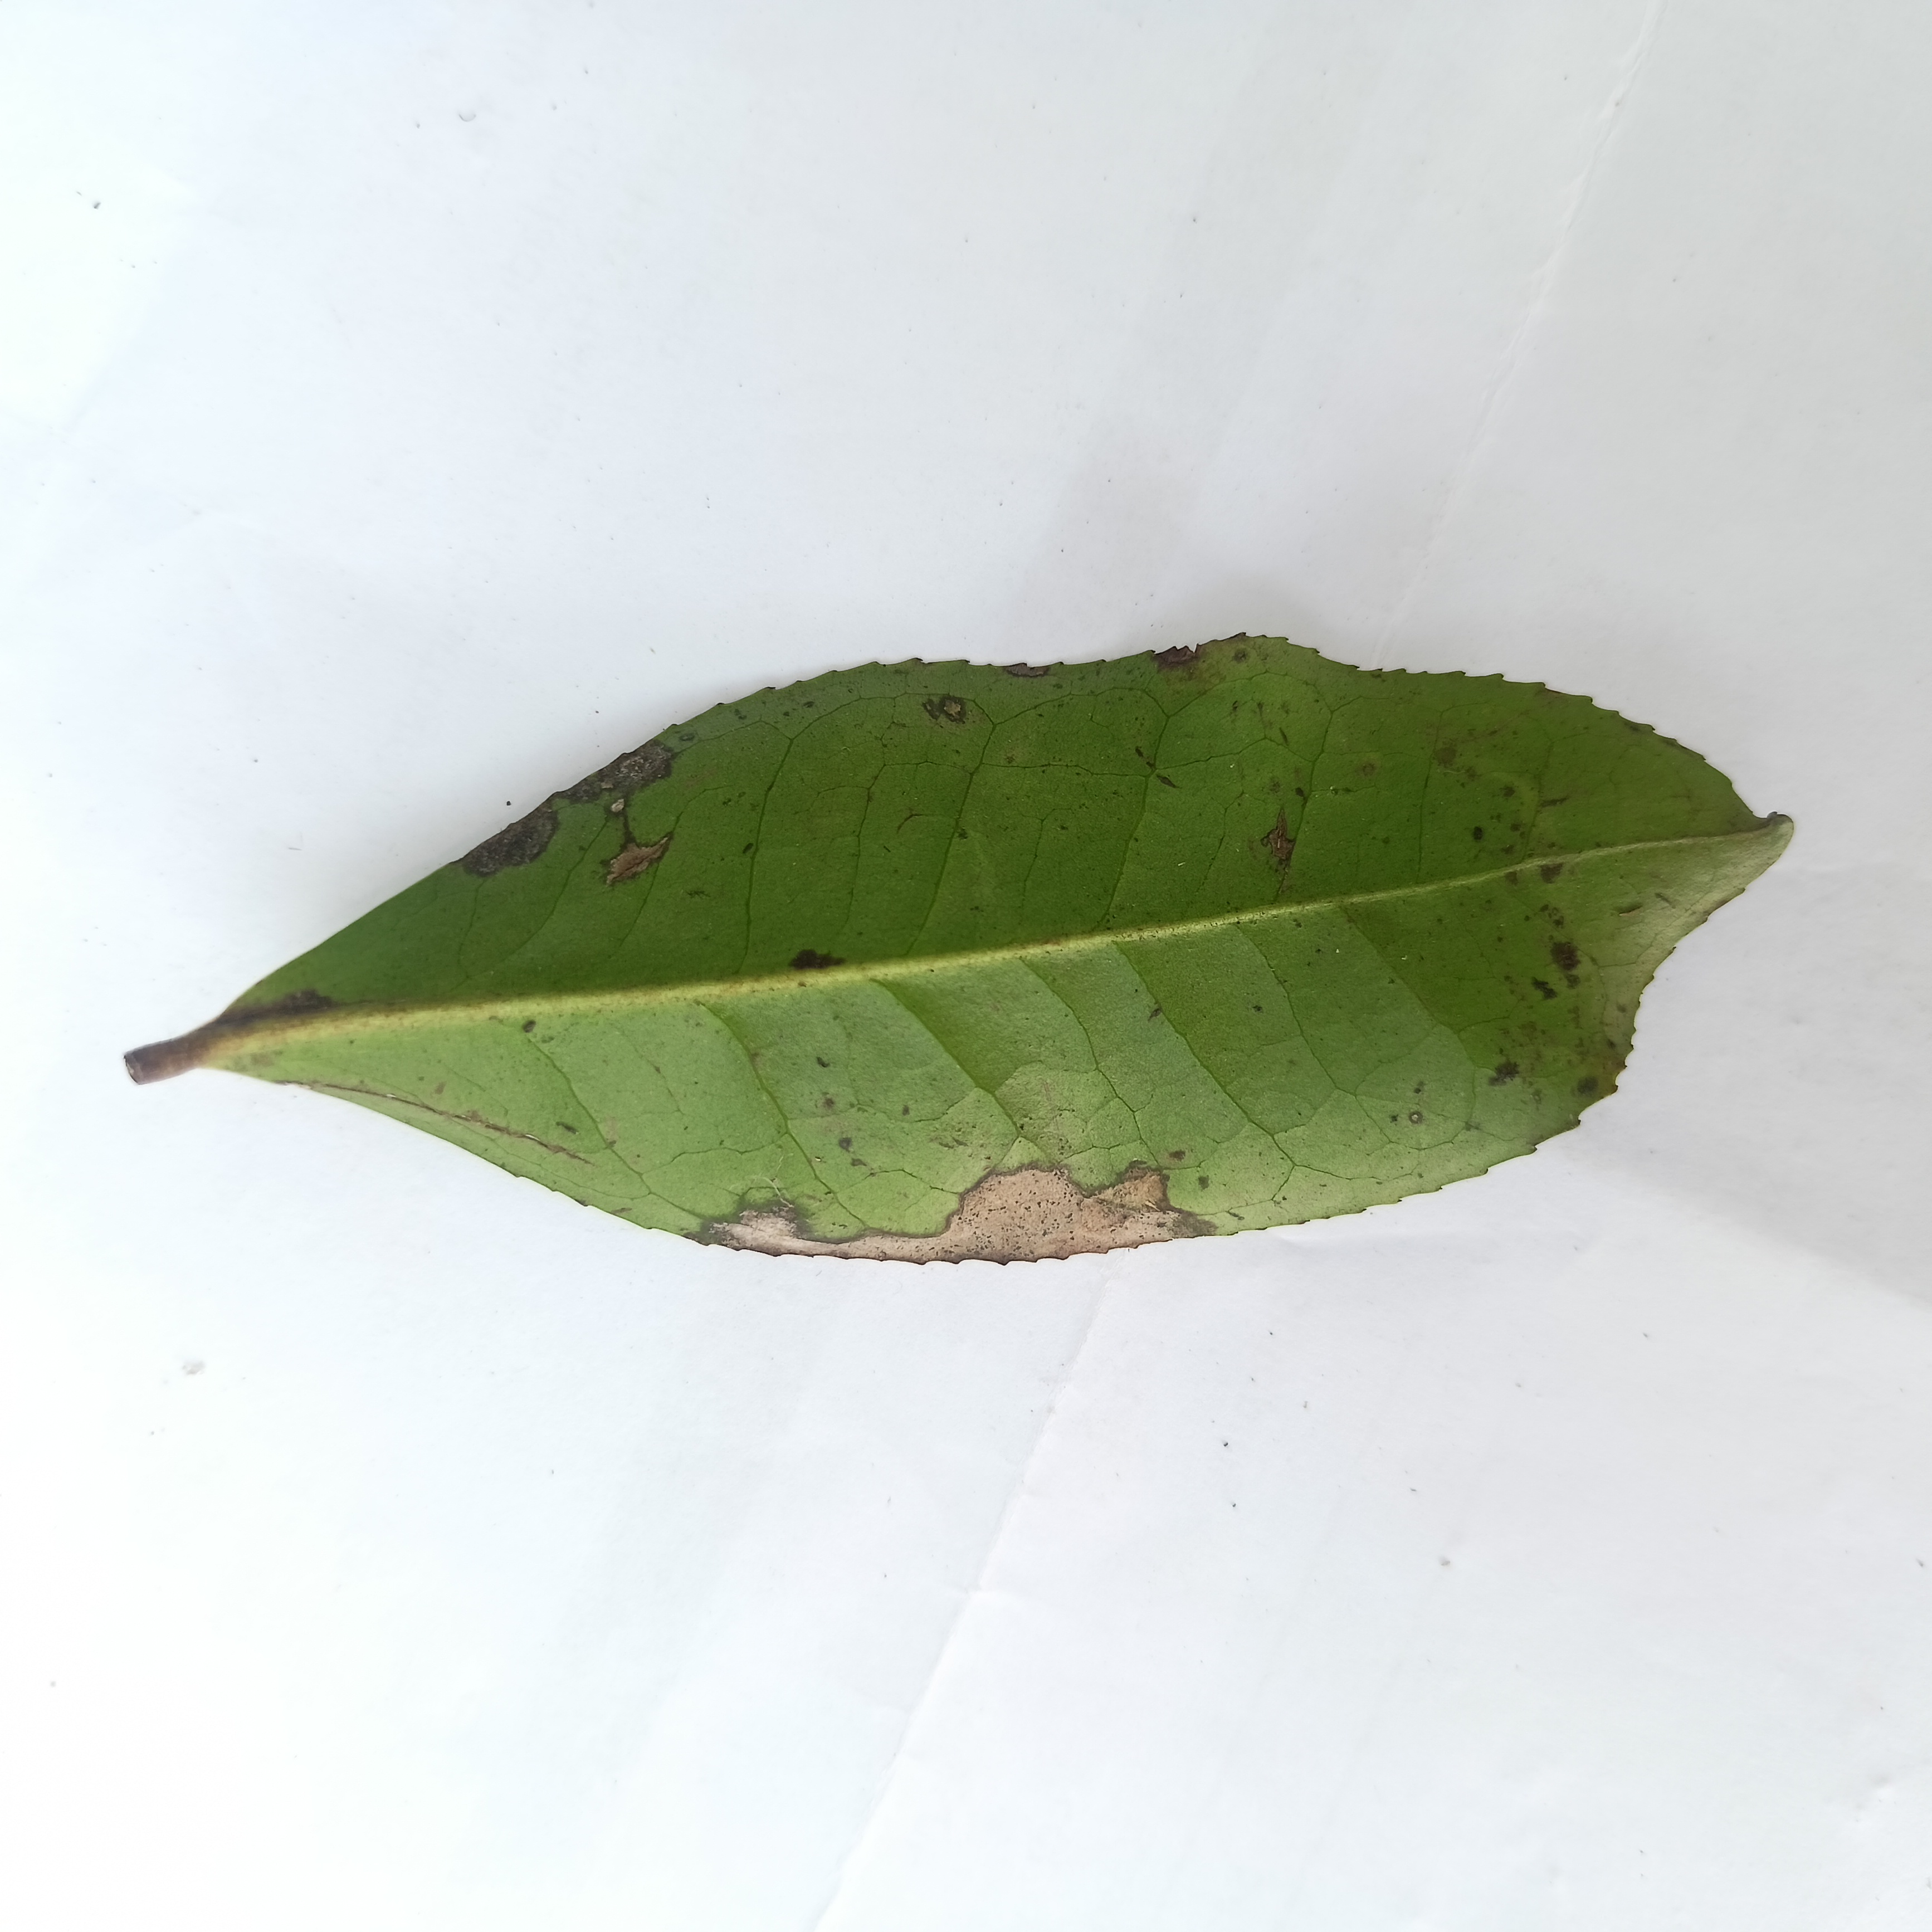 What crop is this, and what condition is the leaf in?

tea, brown blight
